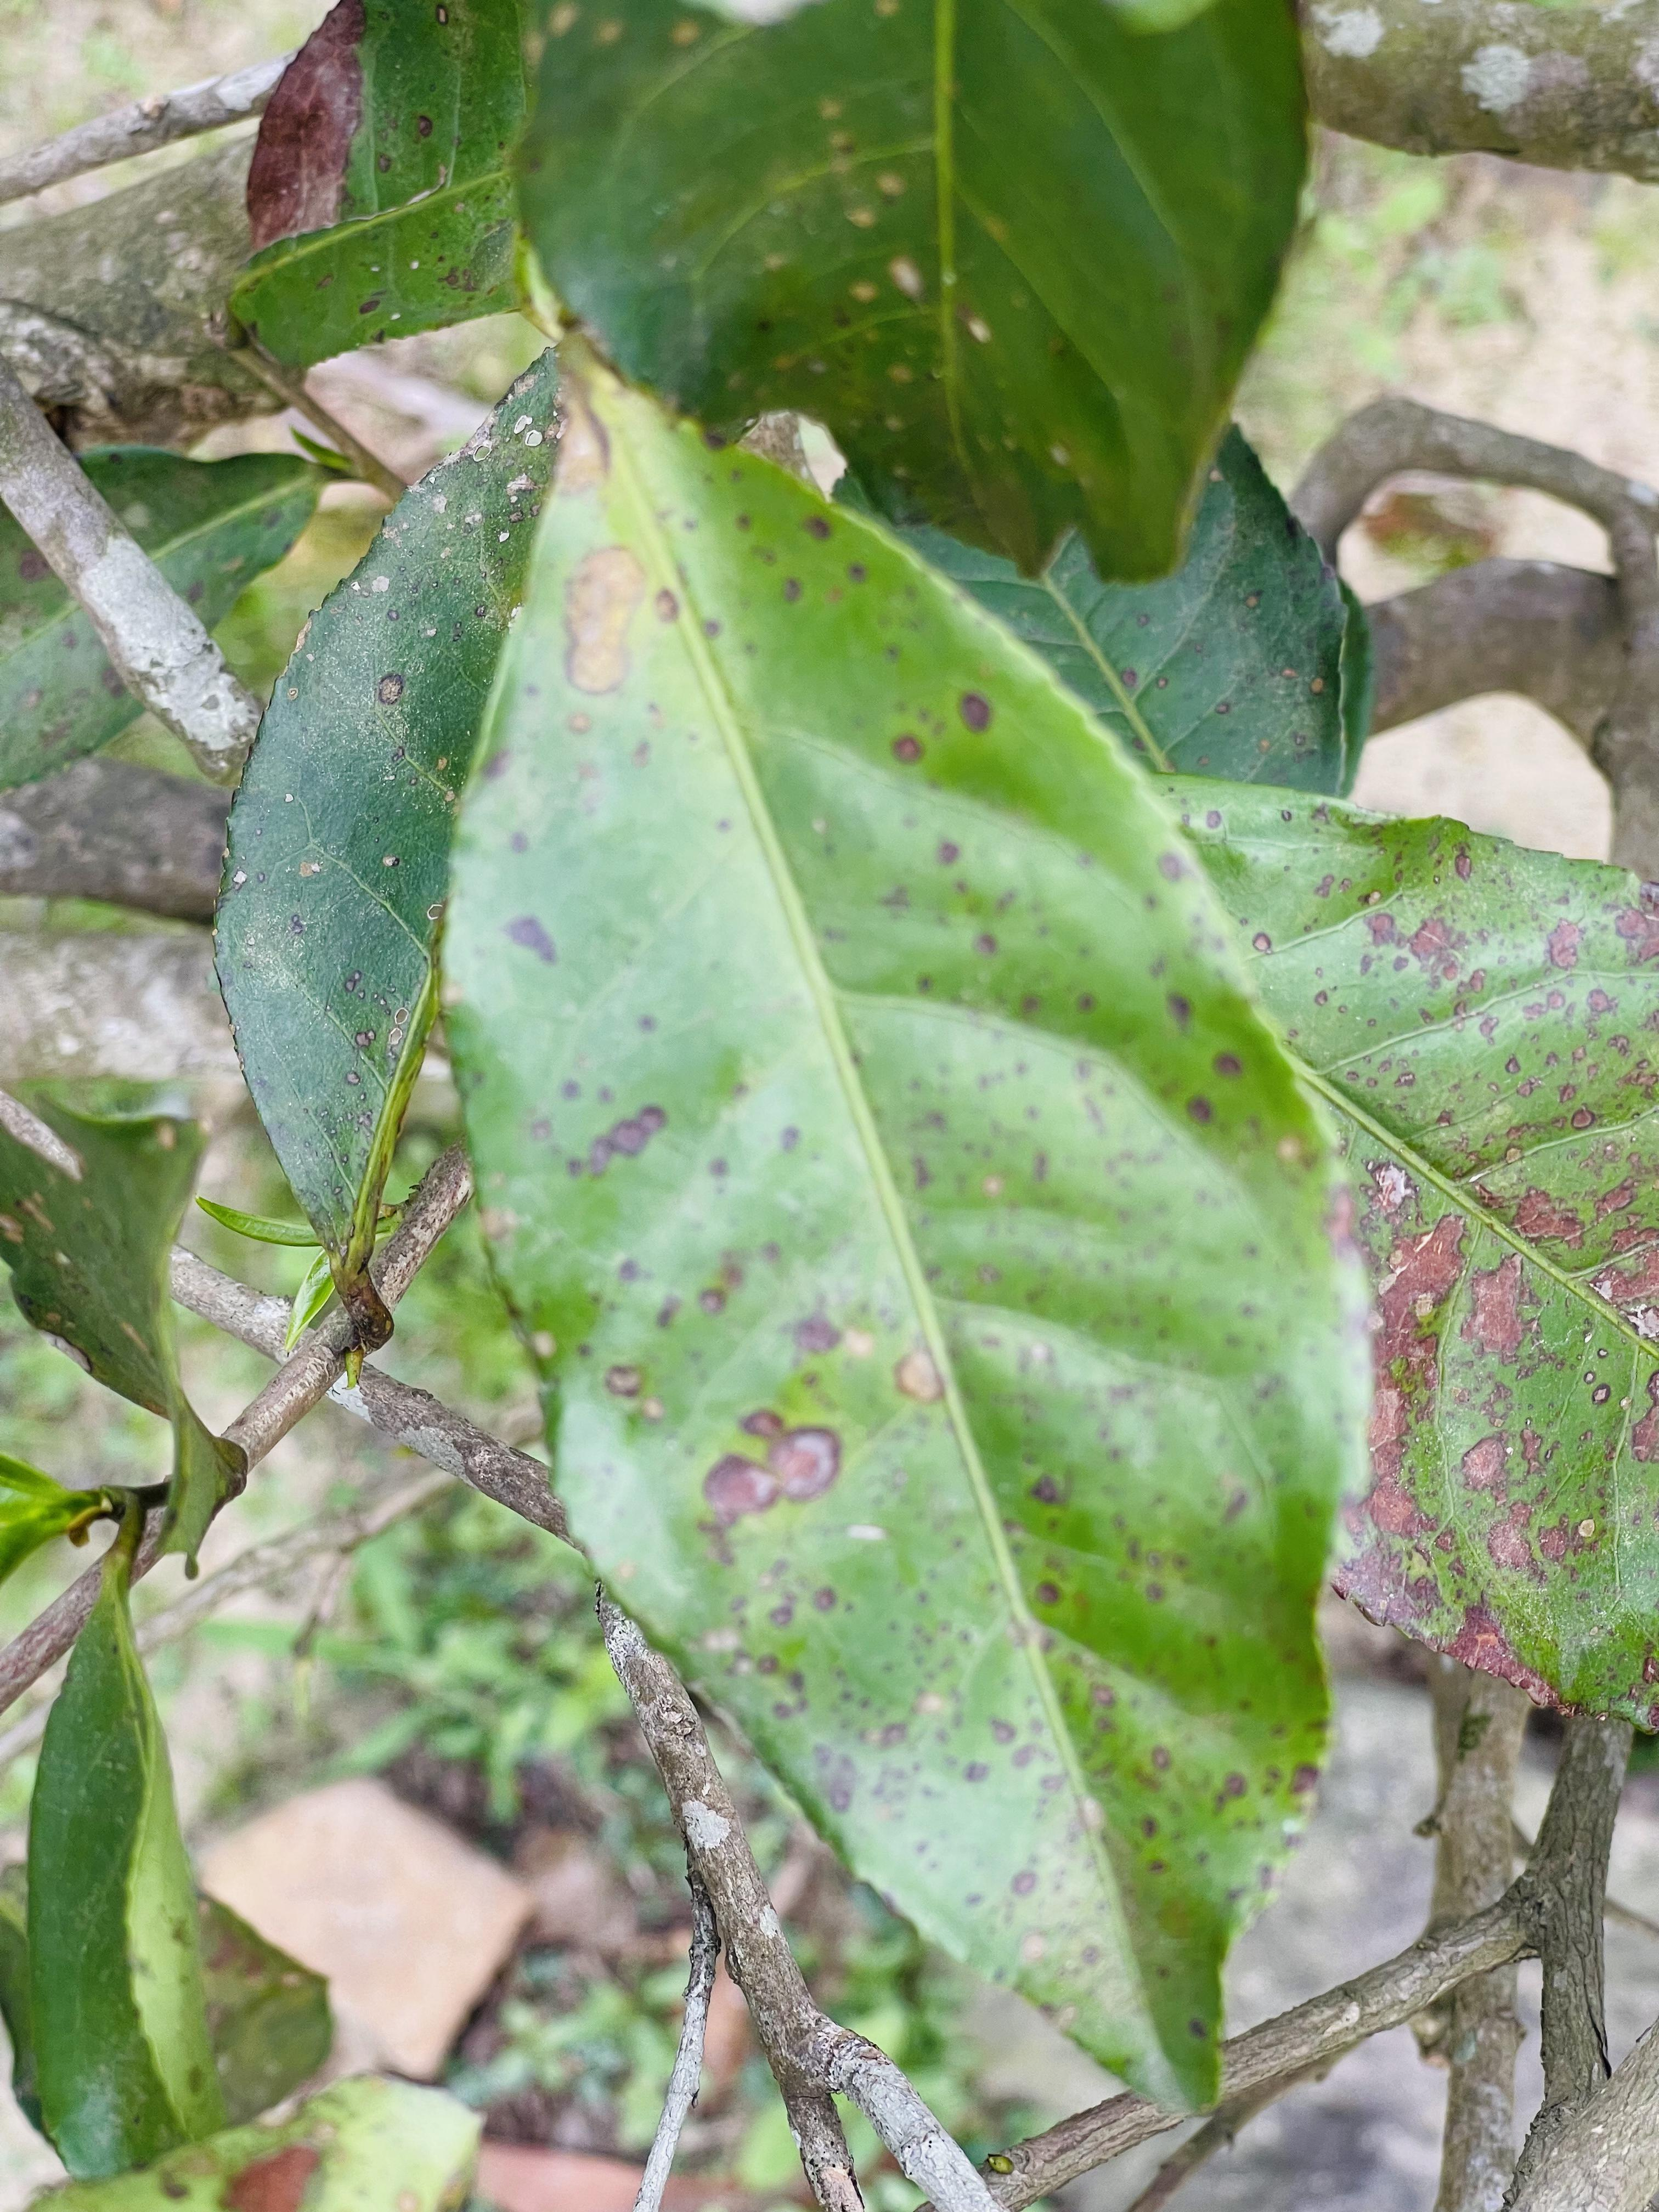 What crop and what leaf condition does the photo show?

tea, red rust
